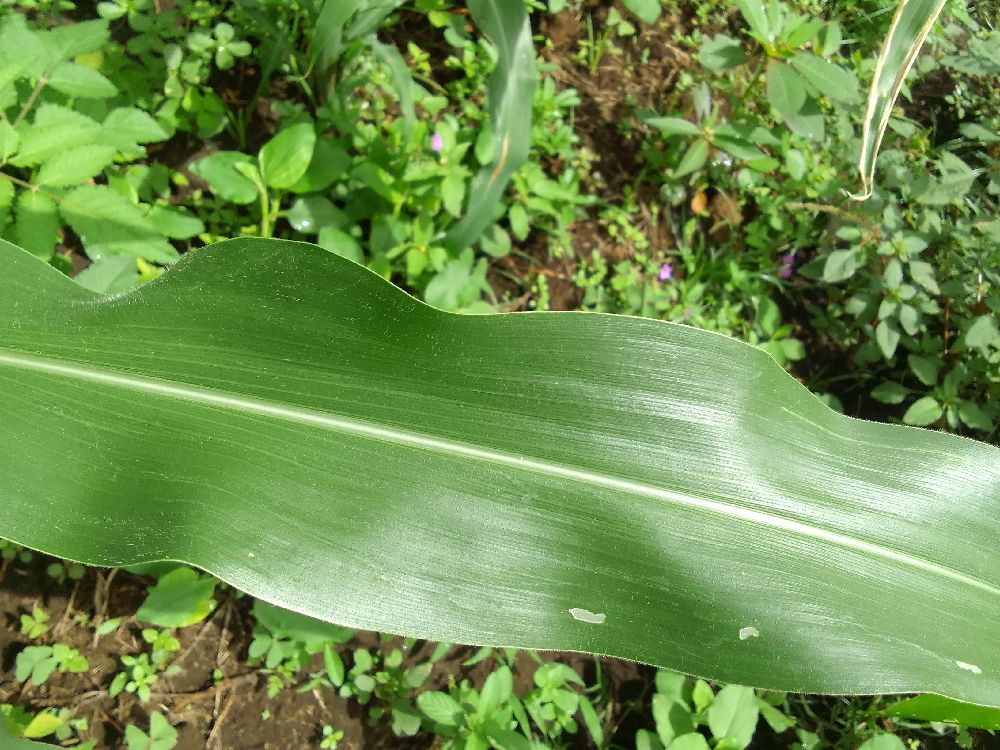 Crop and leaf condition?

maize, healthy
